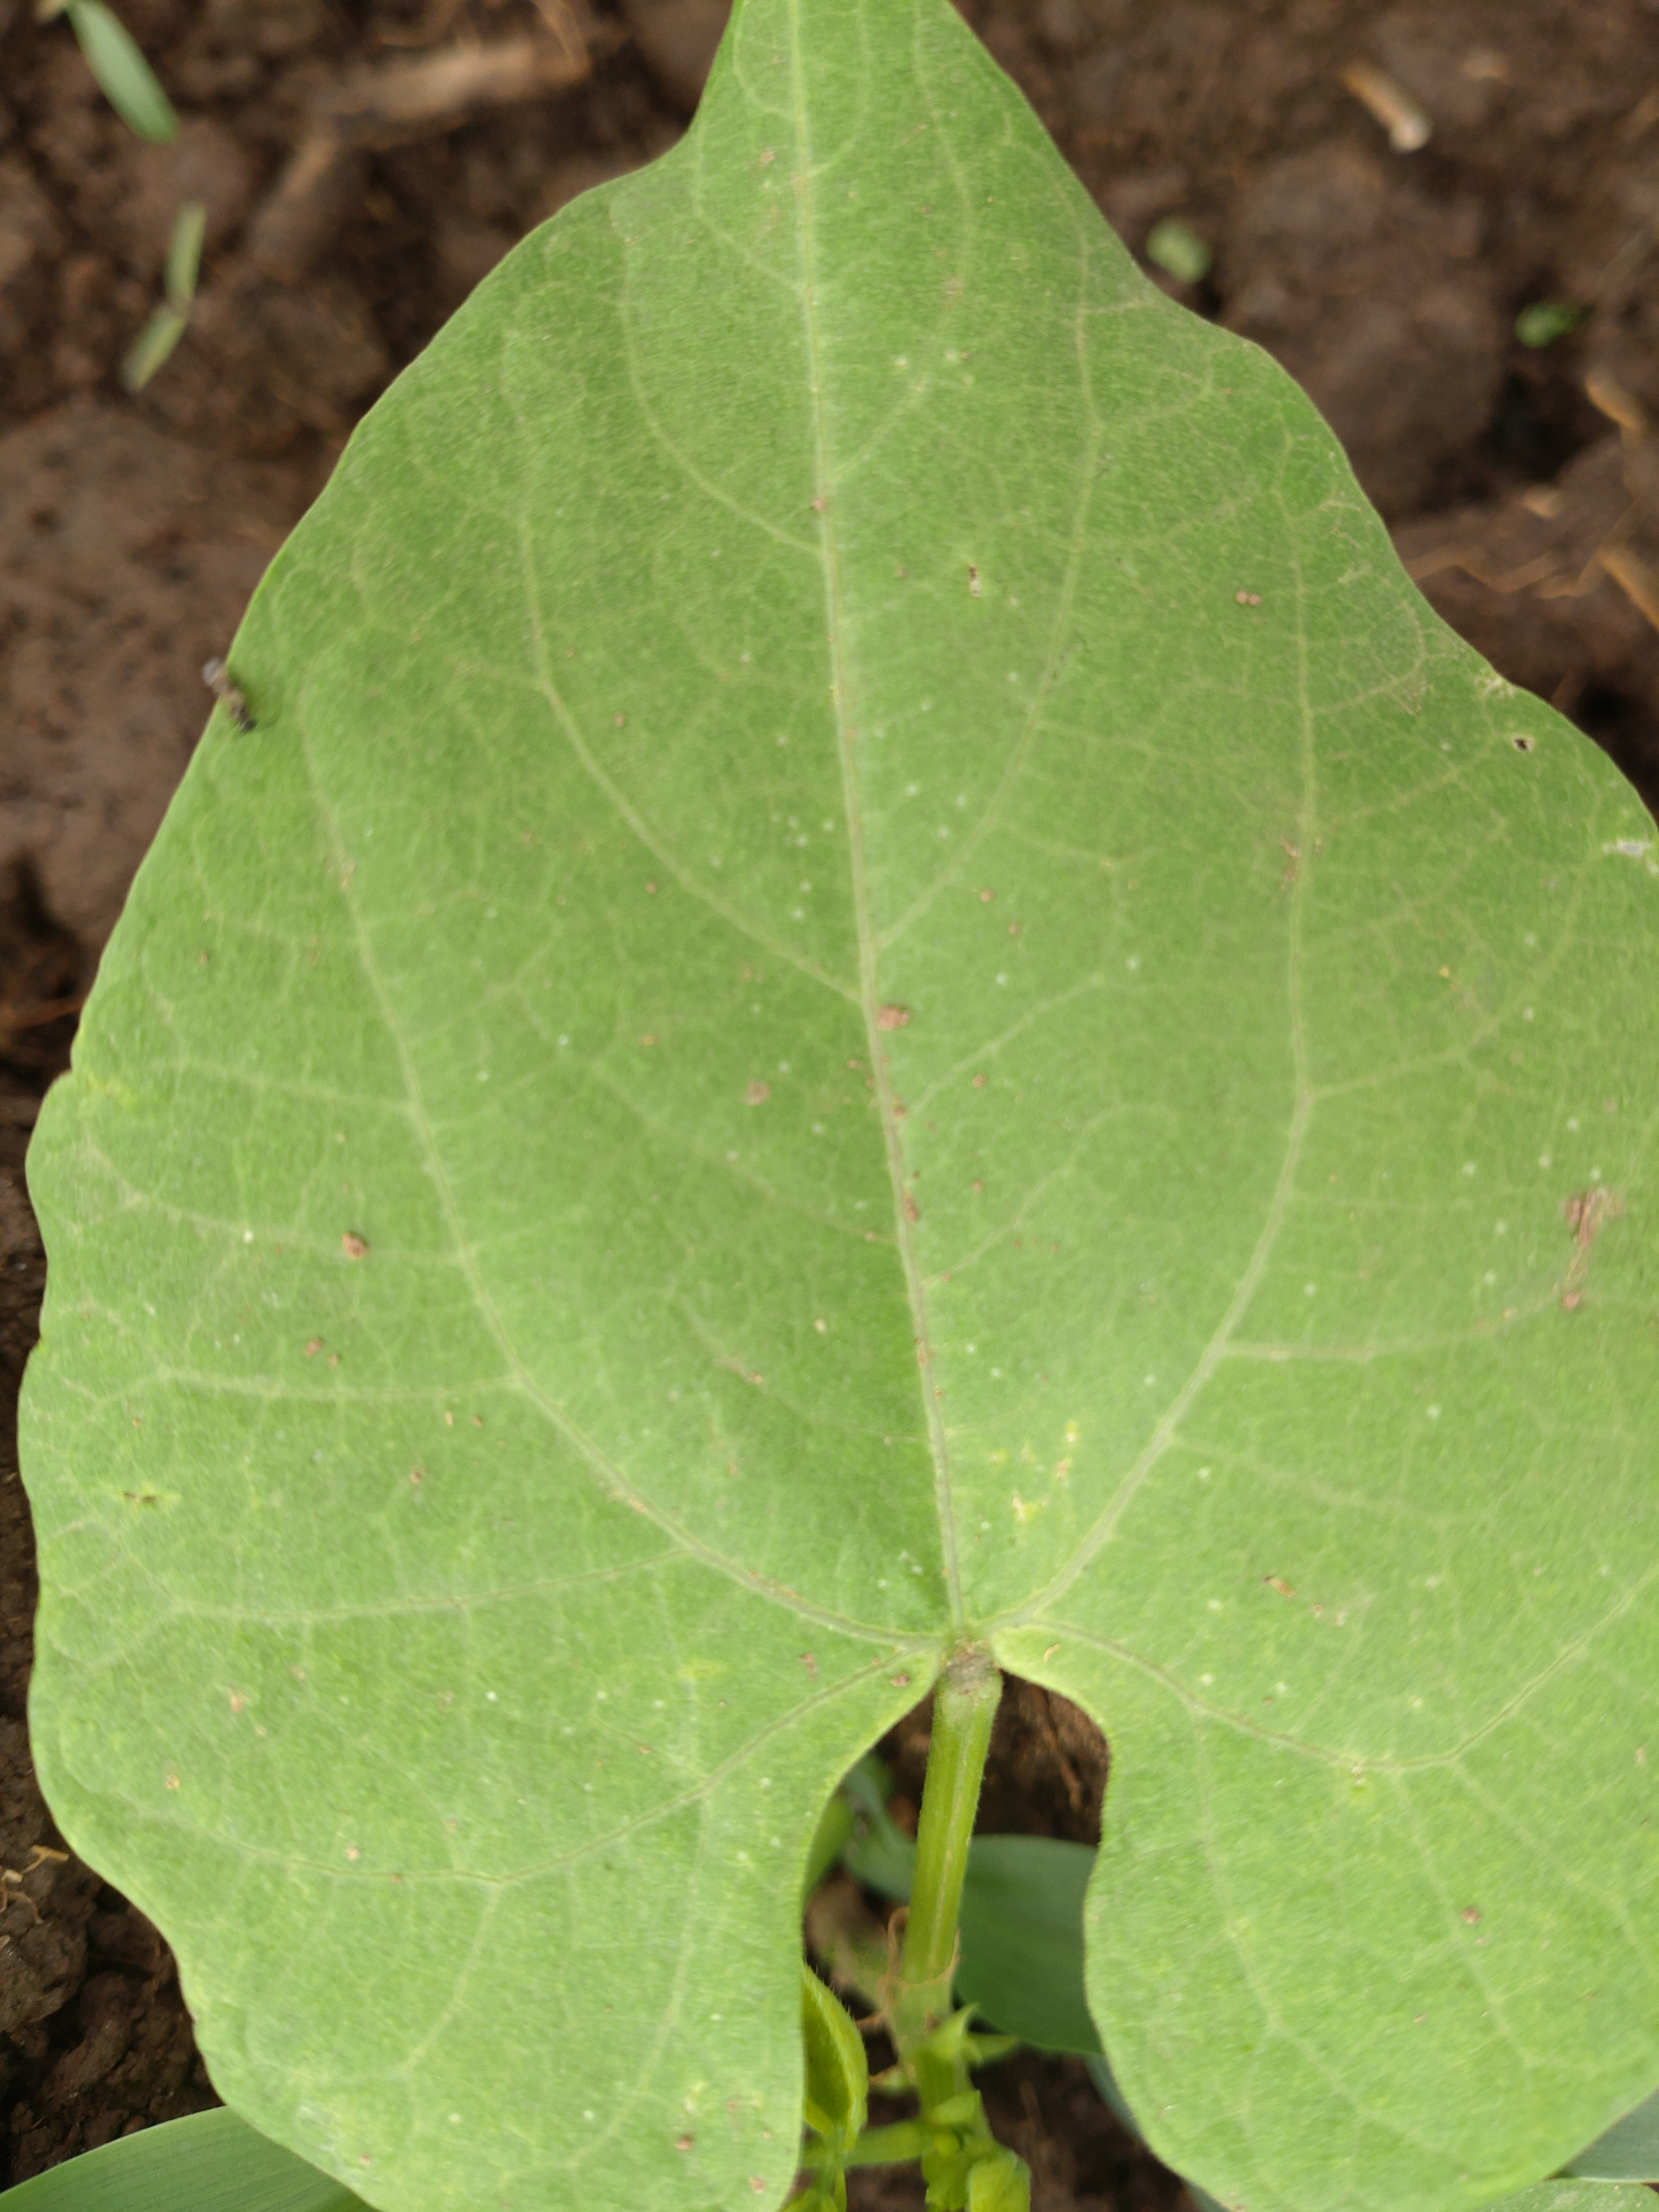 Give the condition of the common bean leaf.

healthy
